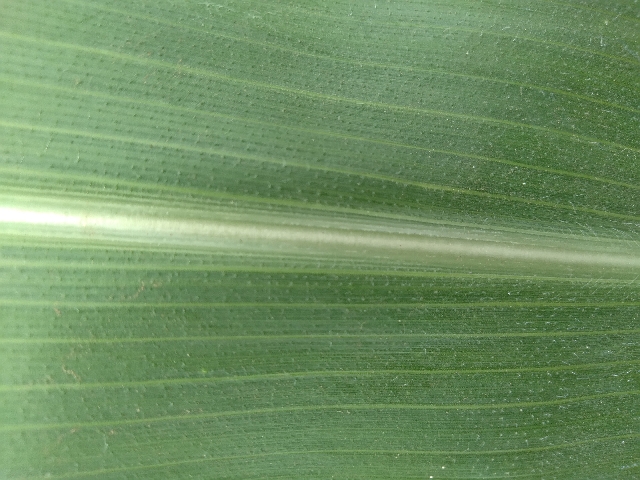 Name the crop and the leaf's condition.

maize, healthy
